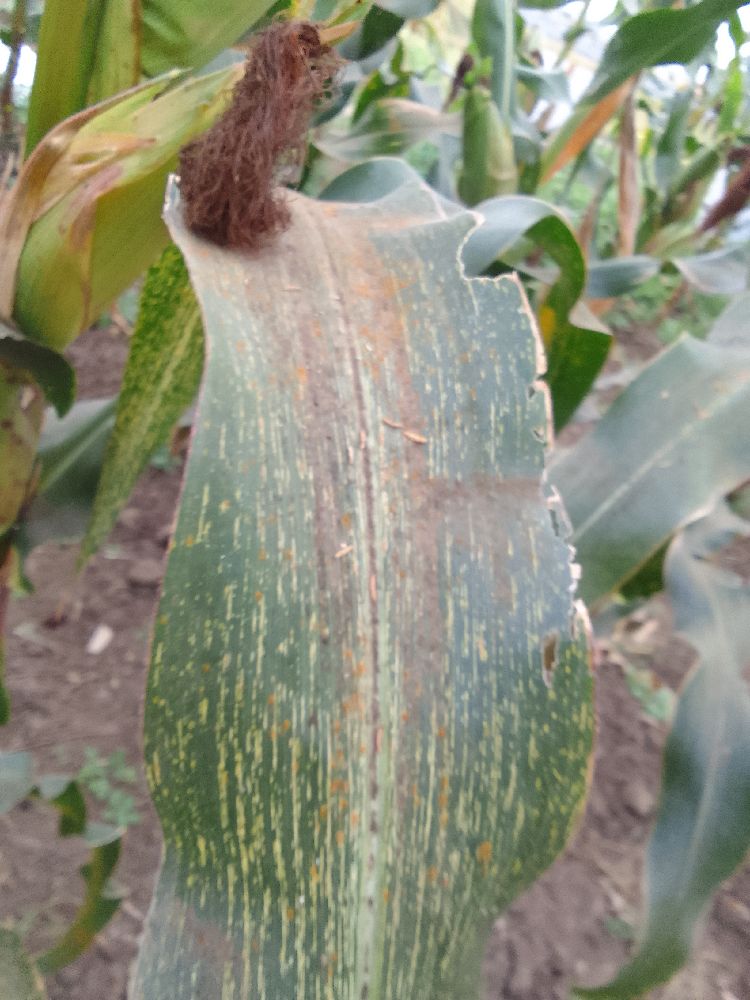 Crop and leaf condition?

maize, maize streak virus
